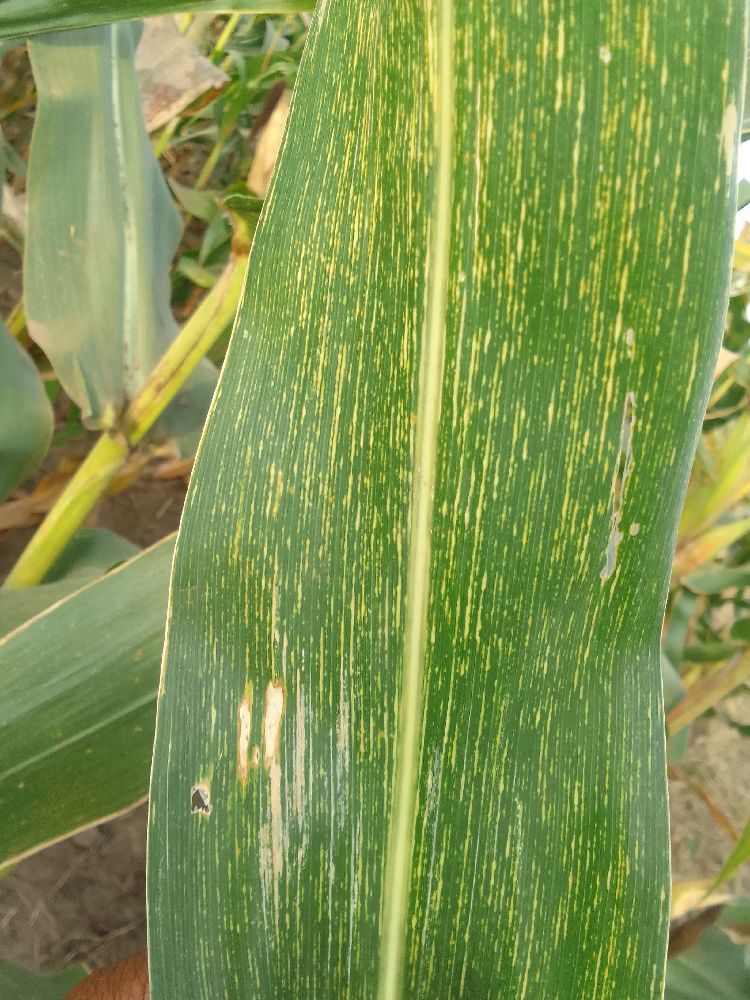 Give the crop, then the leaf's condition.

maize, maize streak virus
